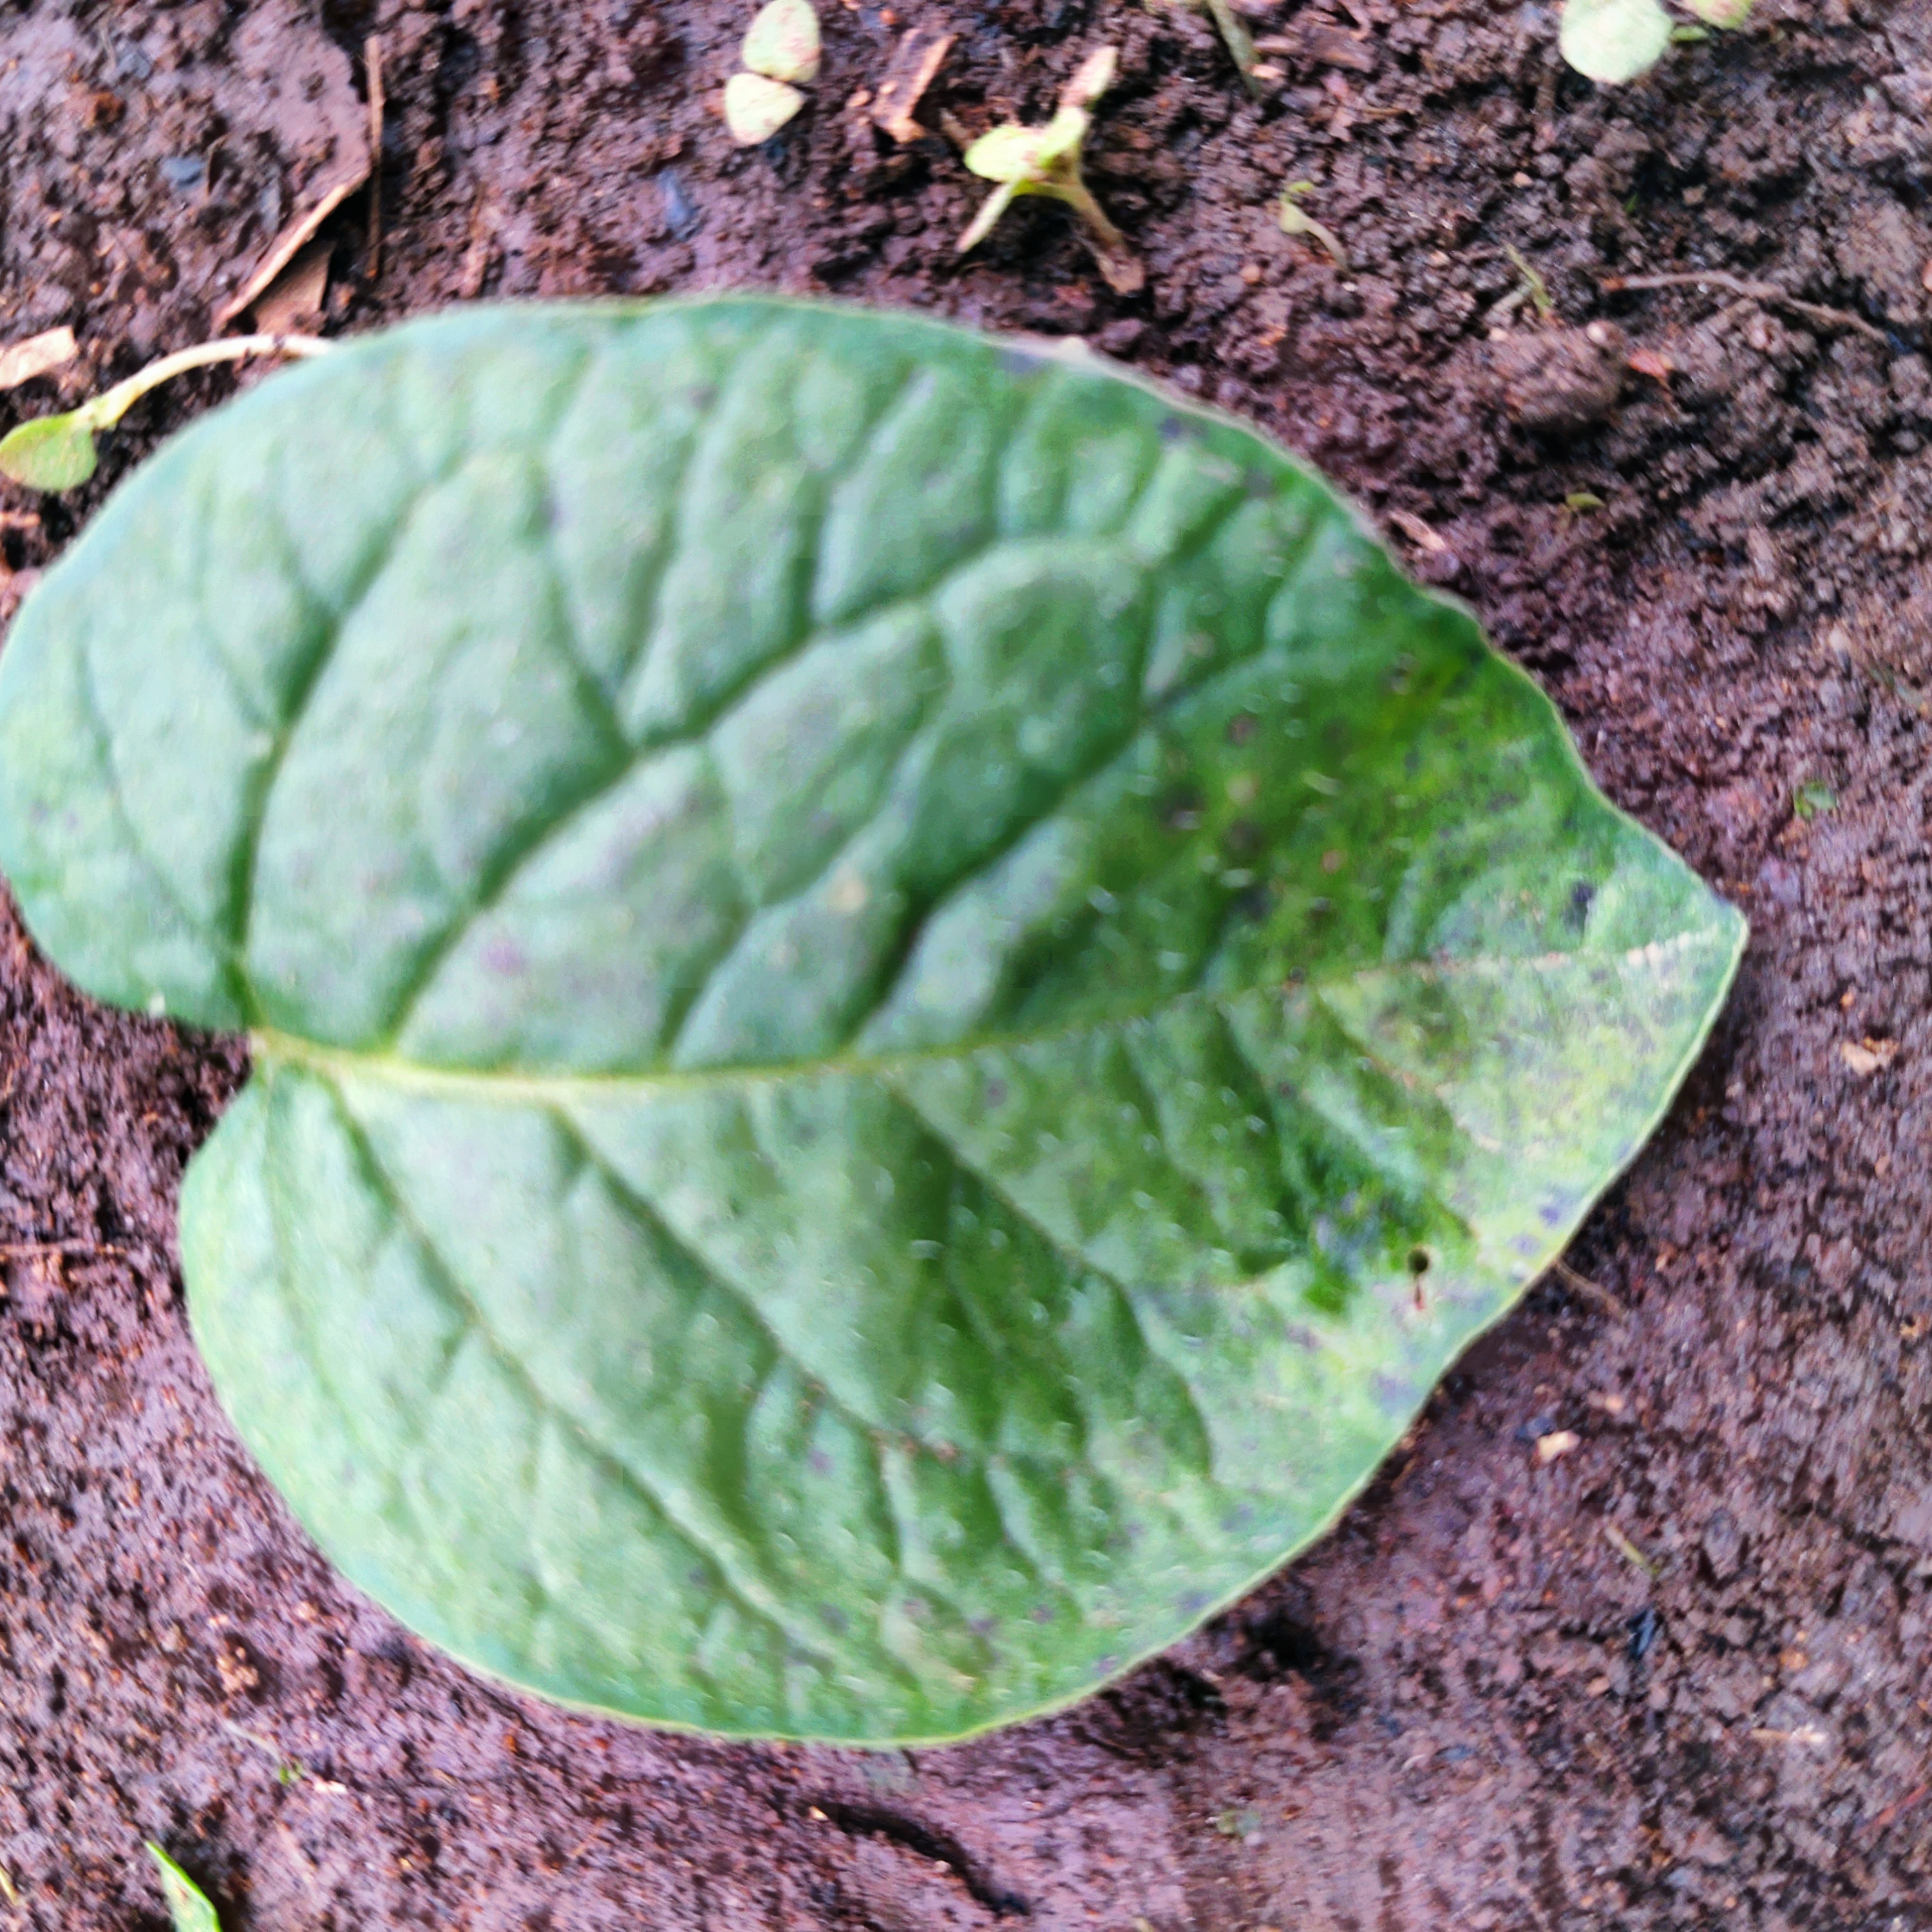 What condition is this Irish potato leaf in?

late blight
